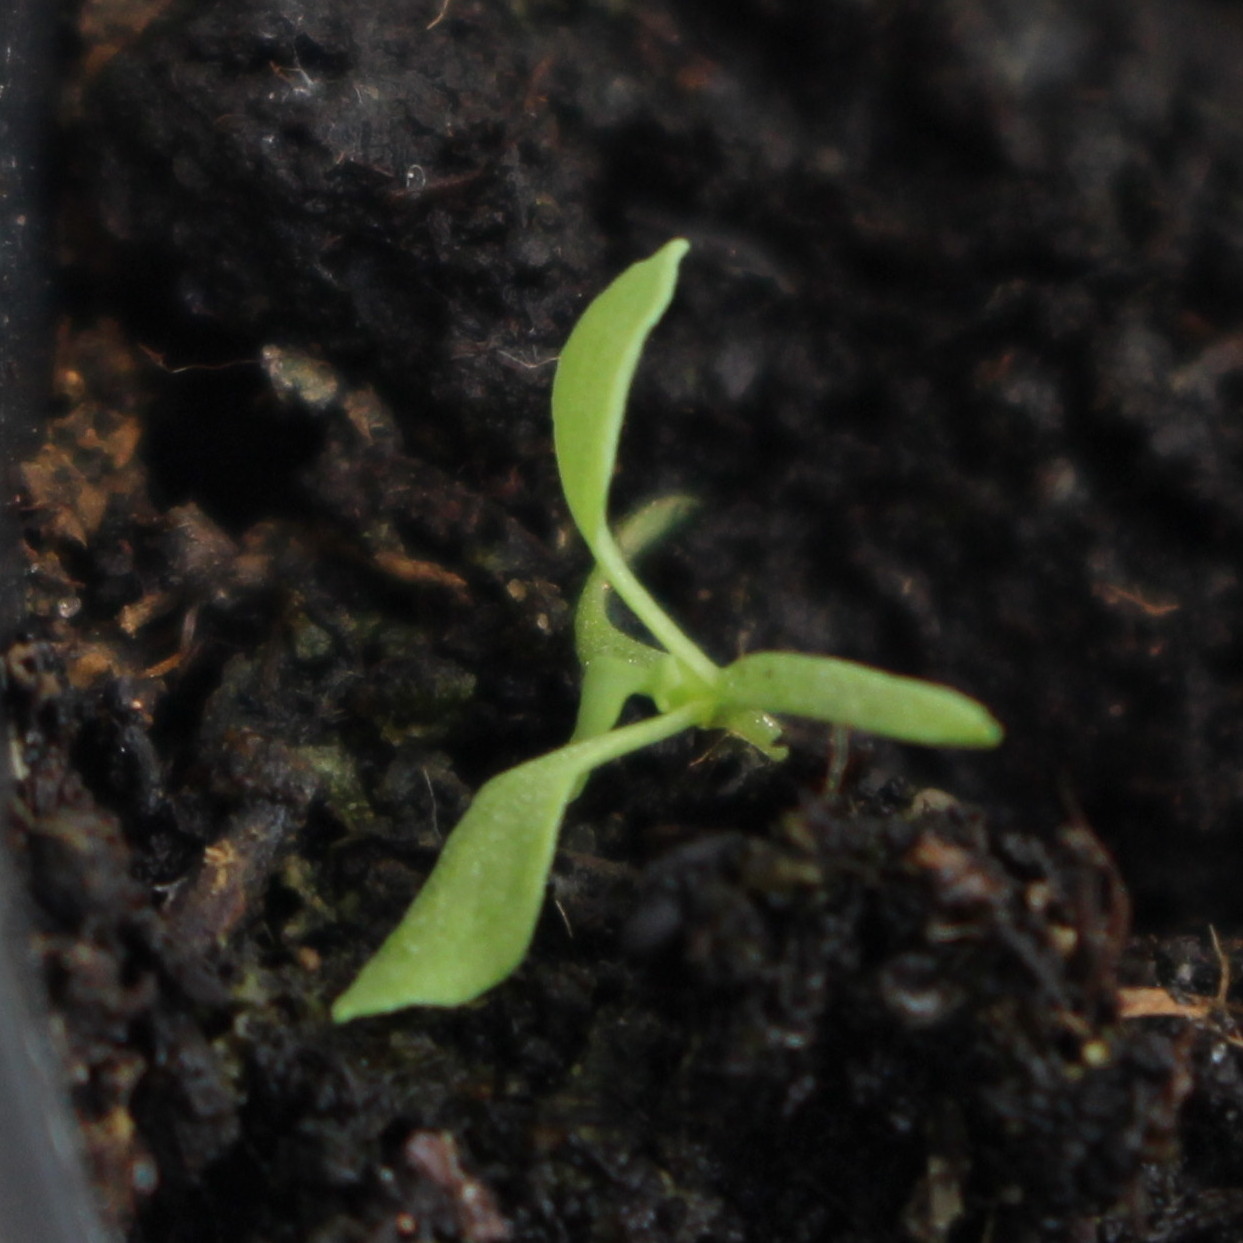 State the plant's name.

Papaver rhoeas
